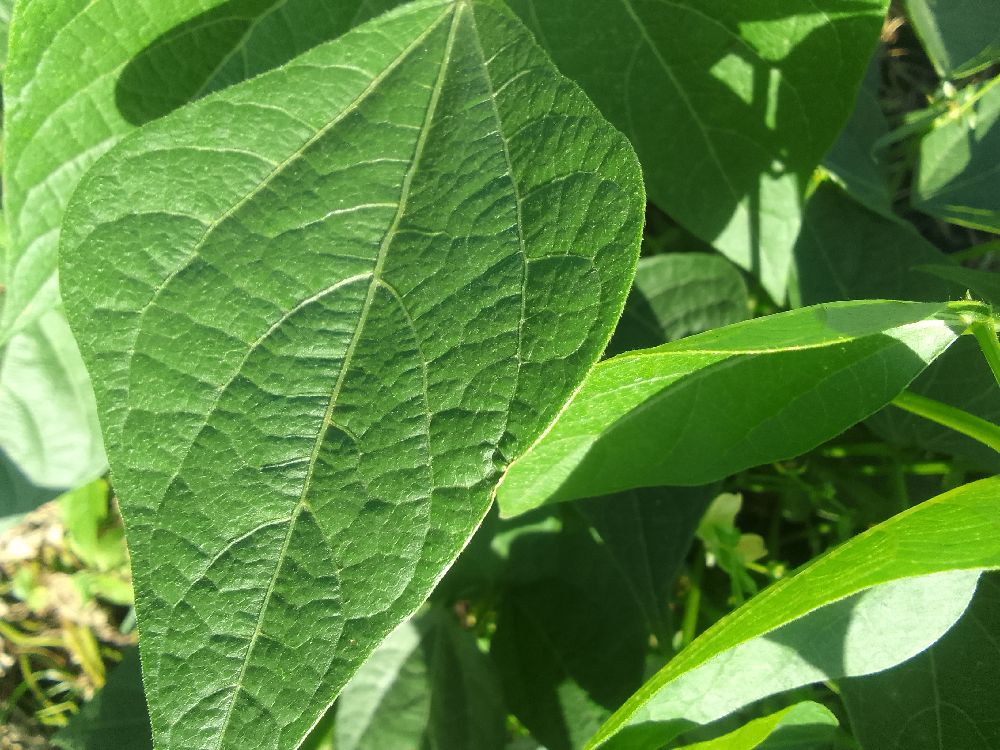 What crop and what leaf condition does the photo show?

common bean, healthy
